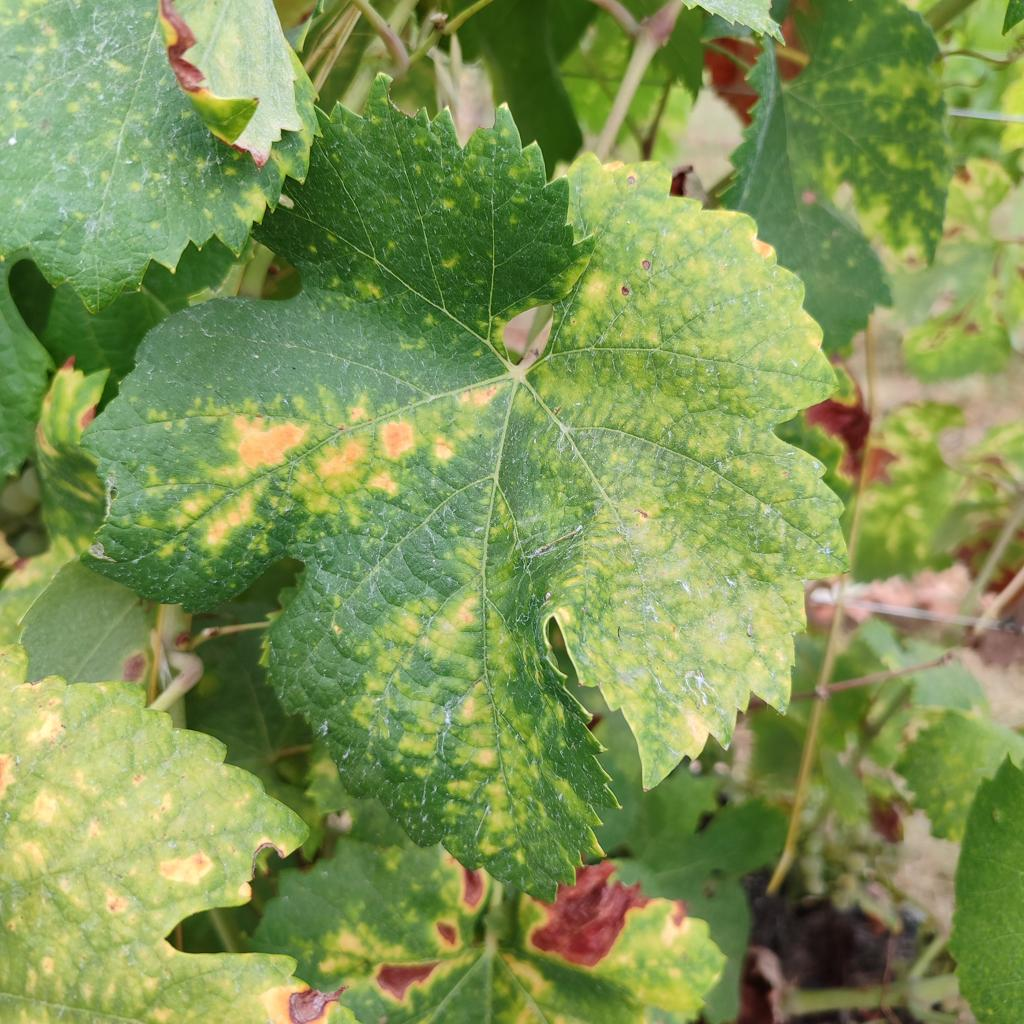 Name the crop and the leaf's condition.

grapevine, esca complex
